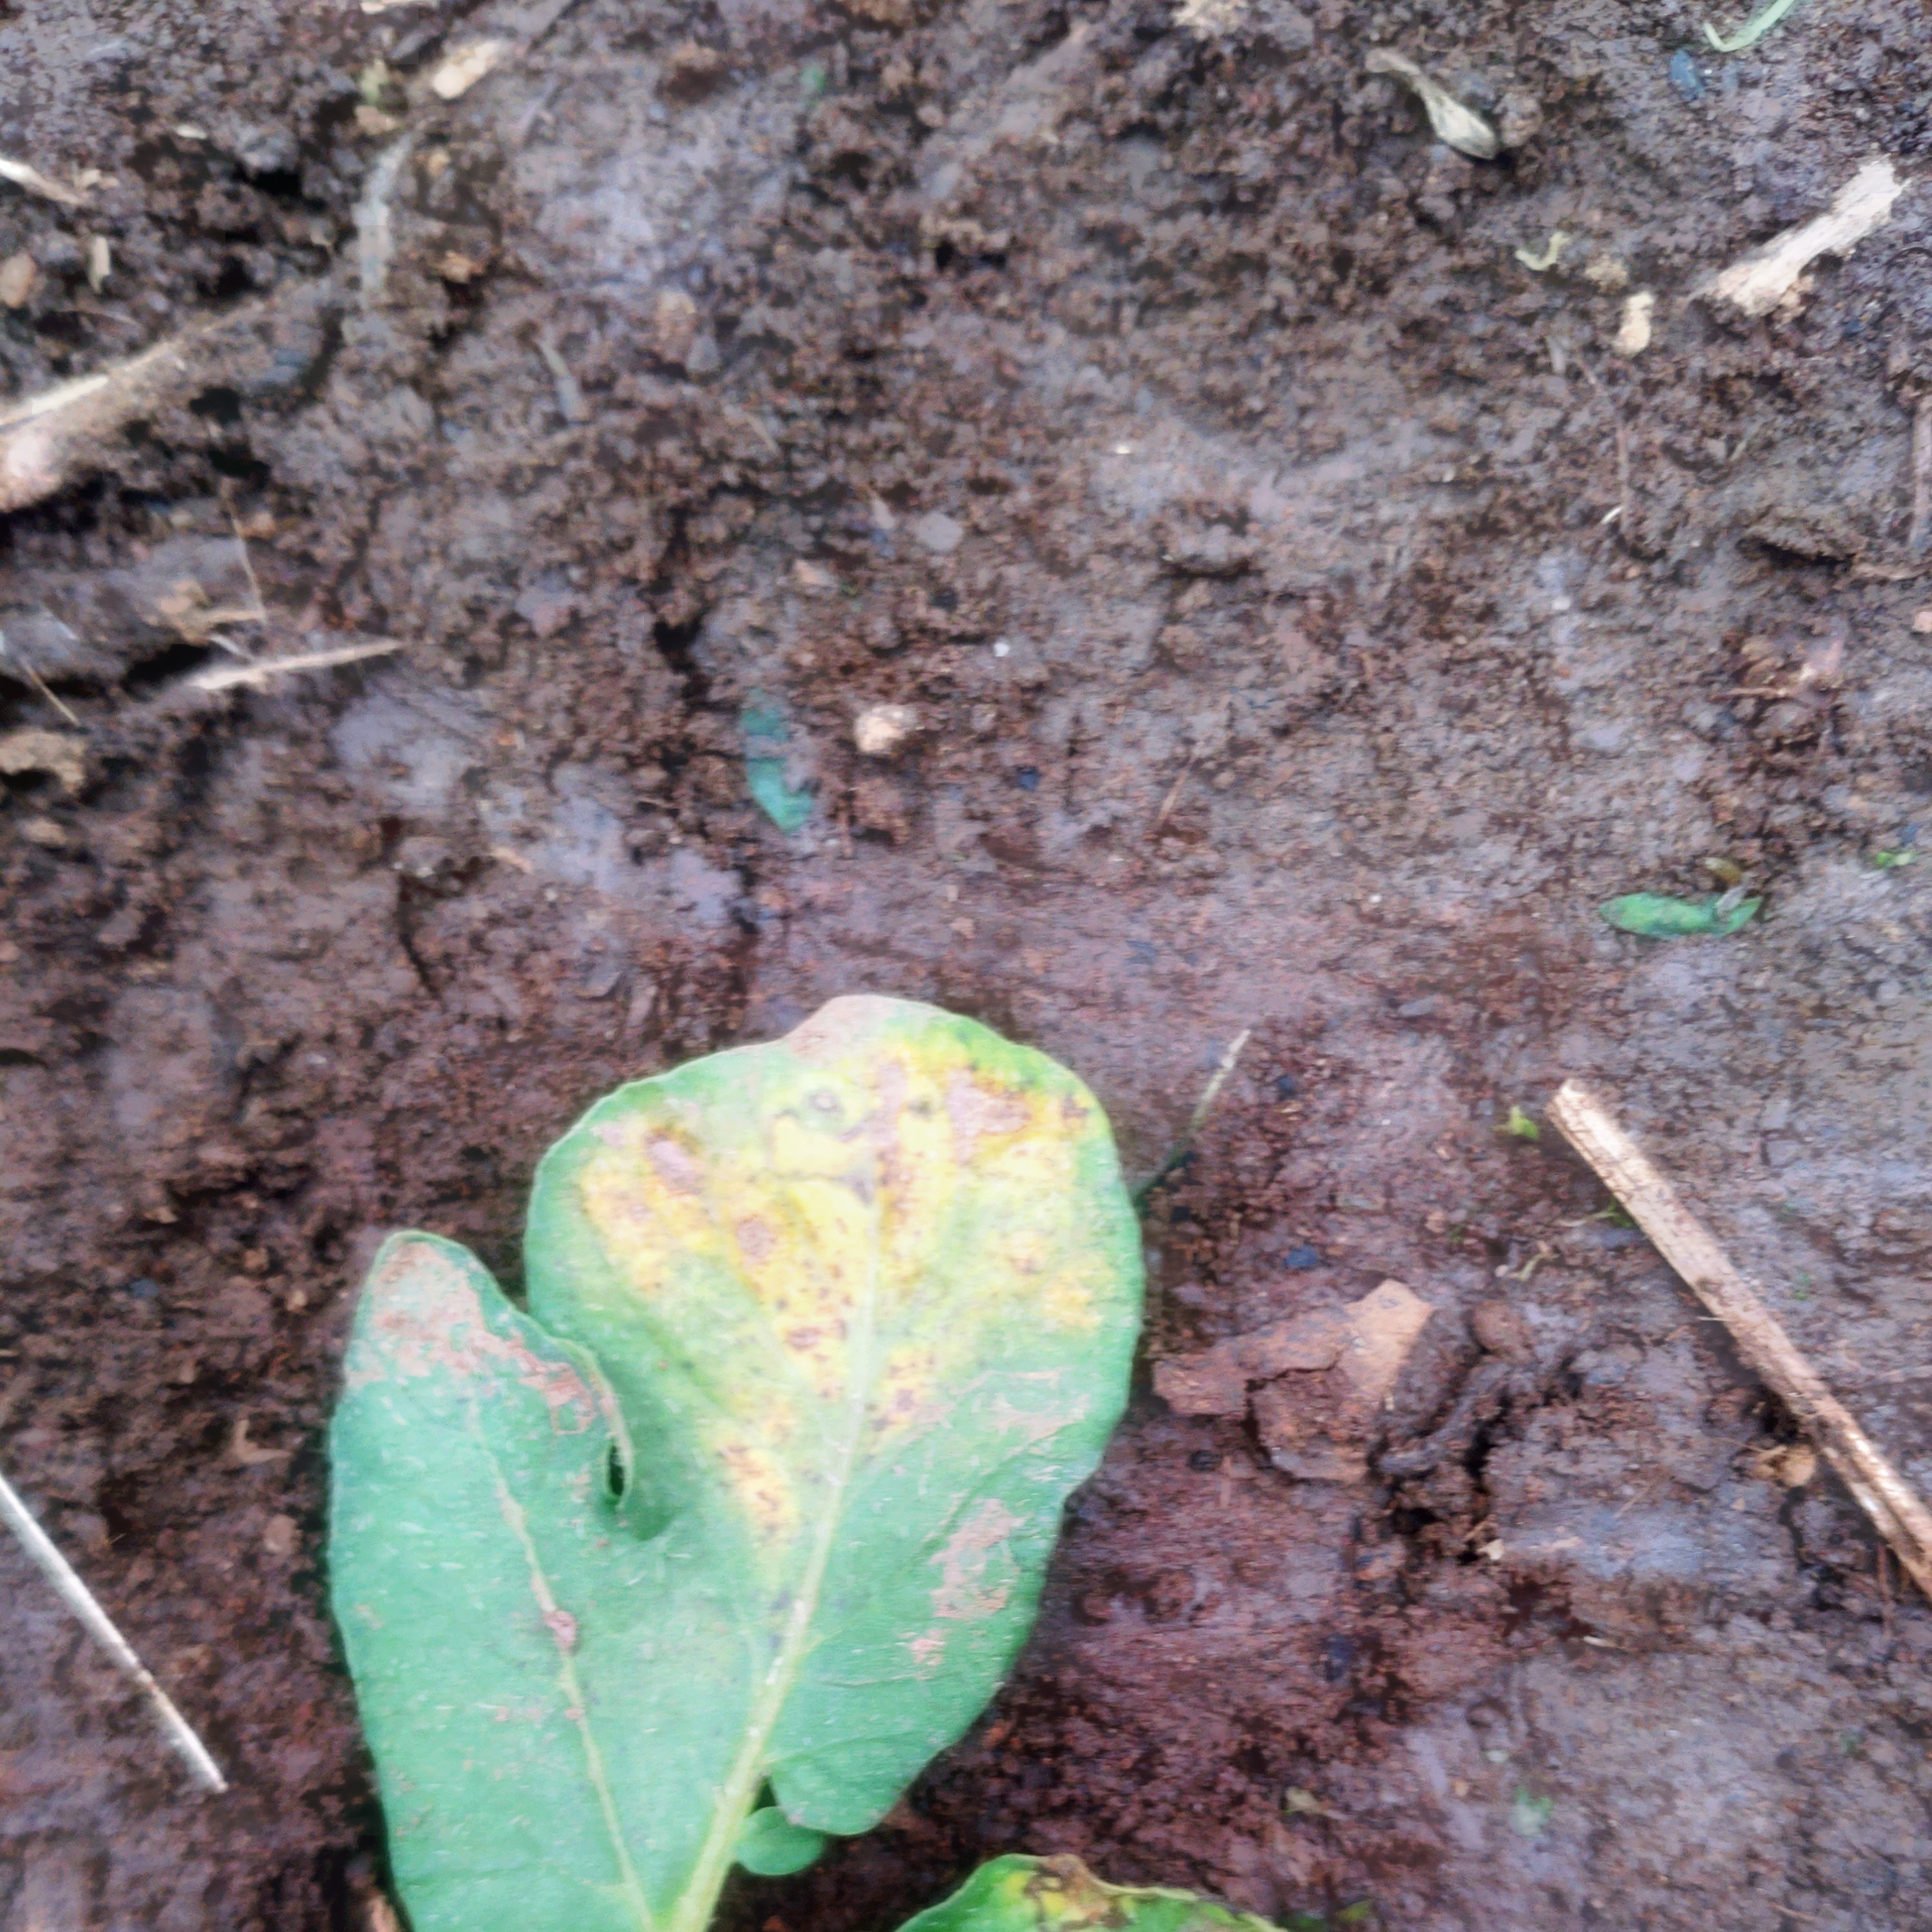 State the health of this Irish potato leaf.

late blight
